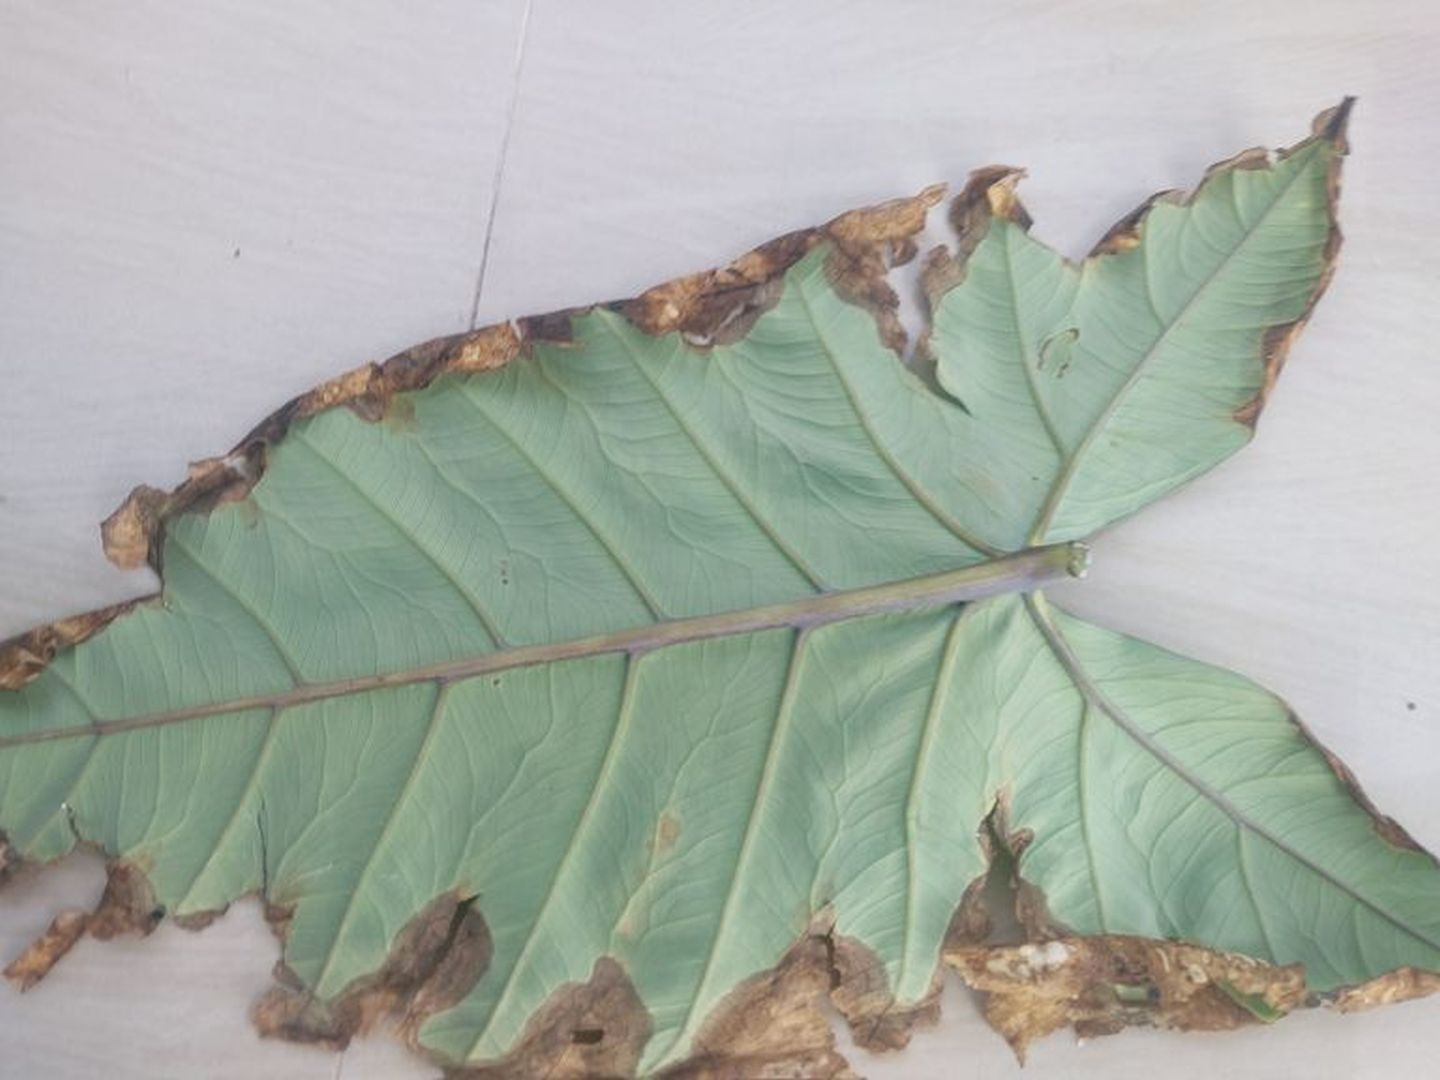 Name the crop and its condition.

taro, leaf blight
